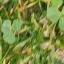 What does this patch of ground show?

unstructured weed
